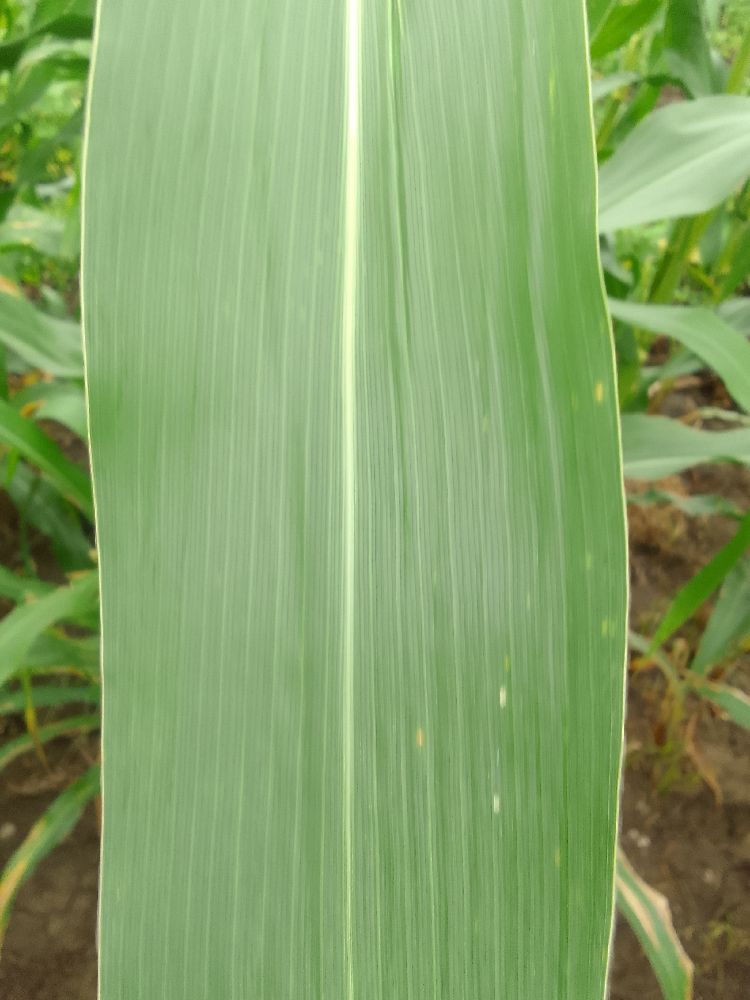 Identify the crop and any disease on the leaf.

maize, healthy
